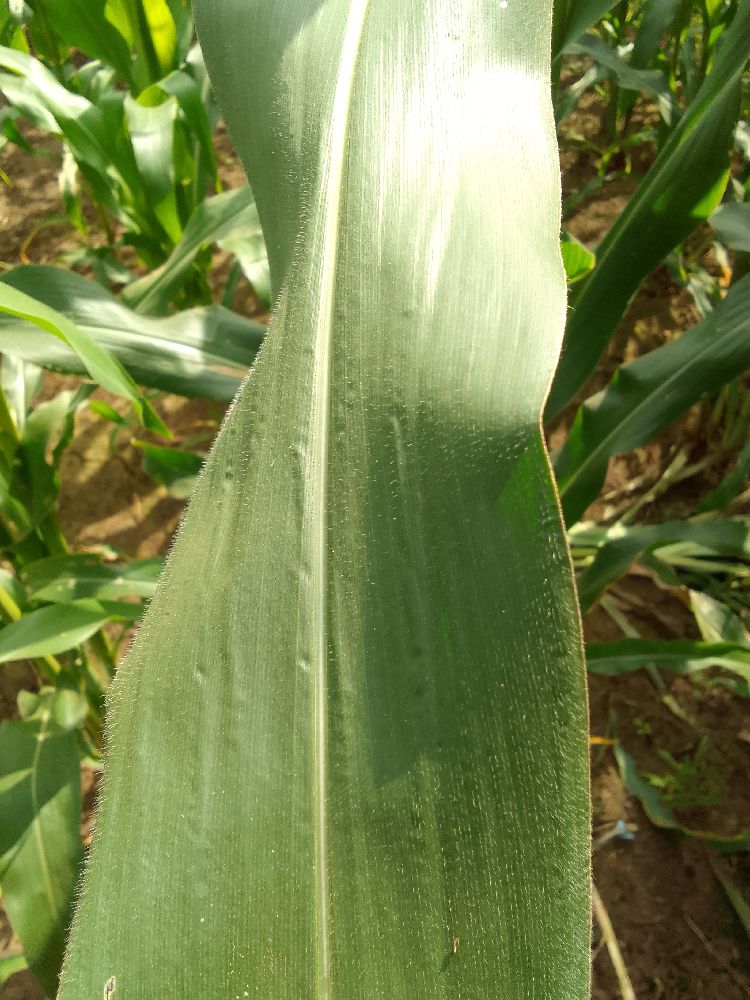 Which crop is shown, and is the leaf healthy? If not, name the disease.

maize, healthy
